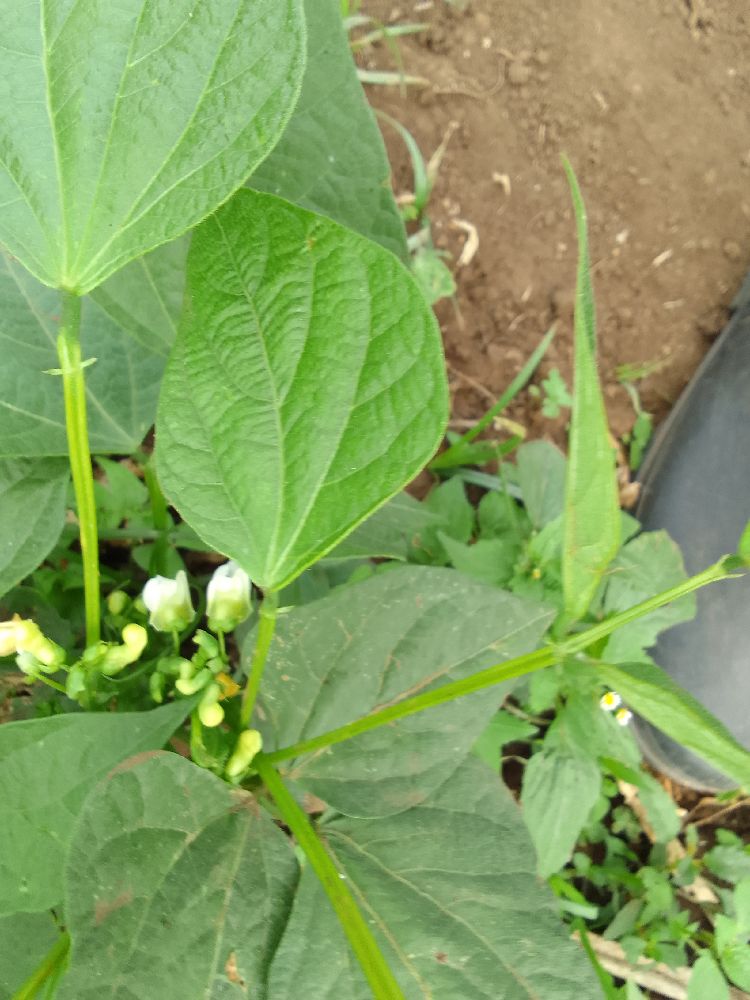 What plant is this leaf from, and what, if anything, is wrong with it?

common bean, healthy
